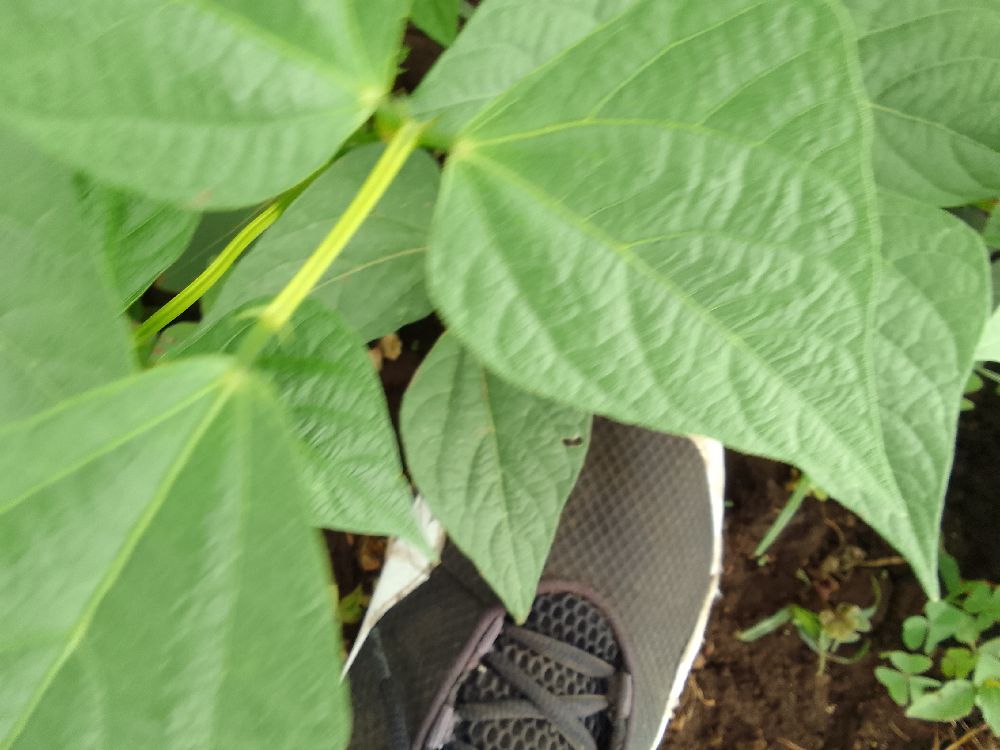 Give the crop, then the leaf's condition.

common bean, healthy
